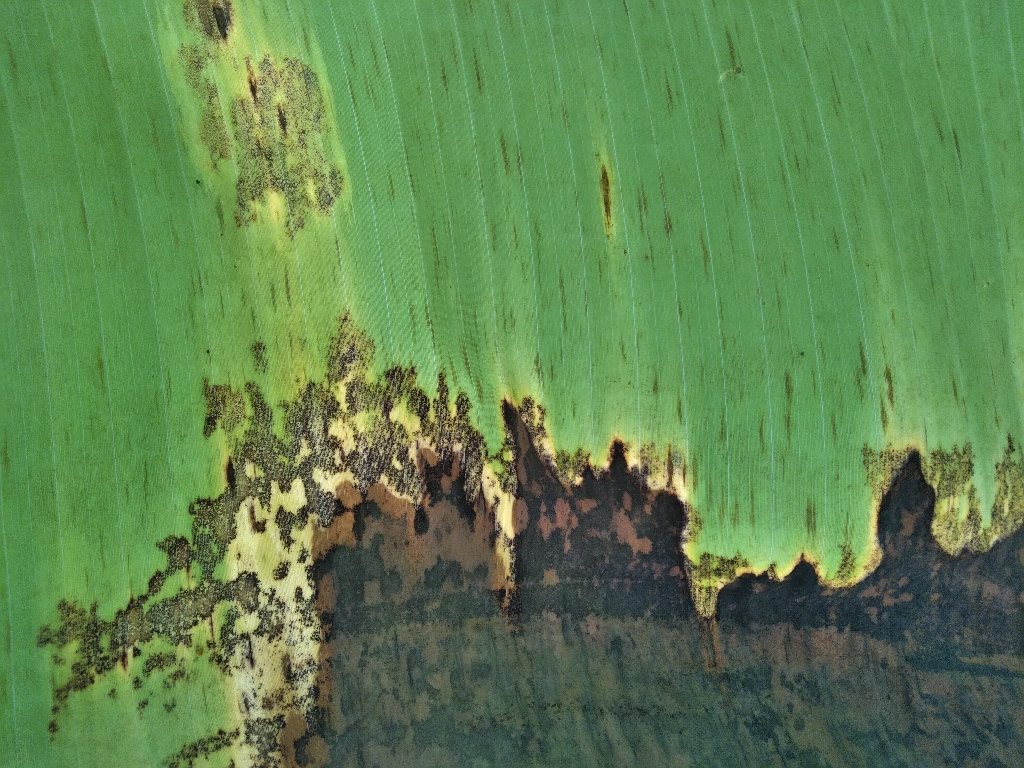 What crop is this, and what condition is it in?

banana, black sigatoka
